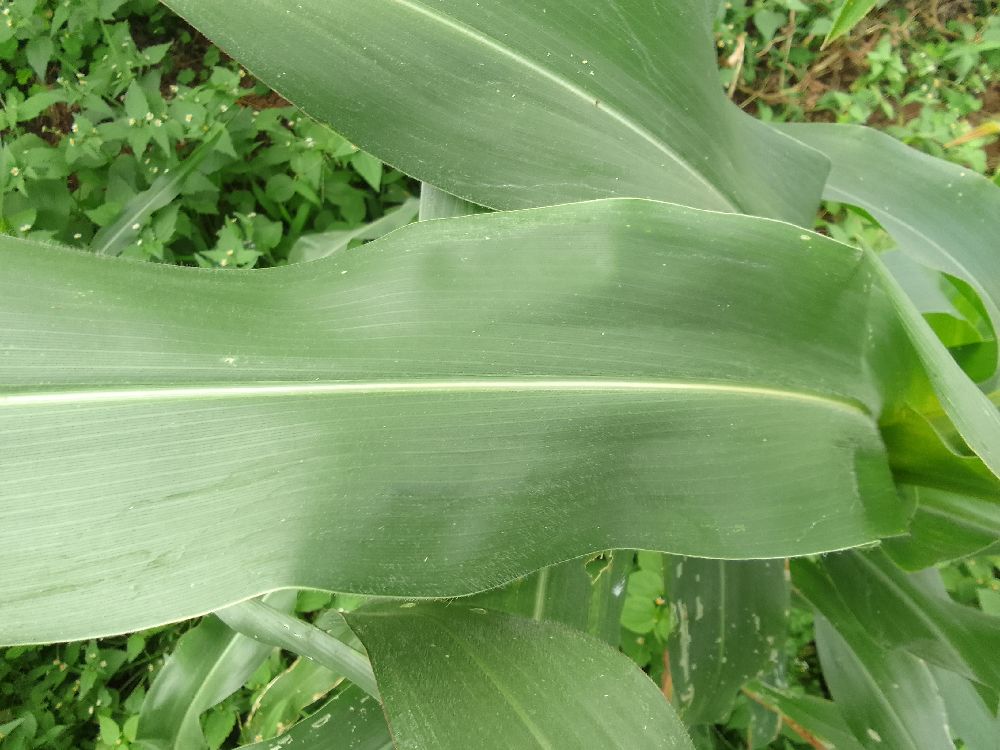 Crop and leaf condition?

maize, healthy
